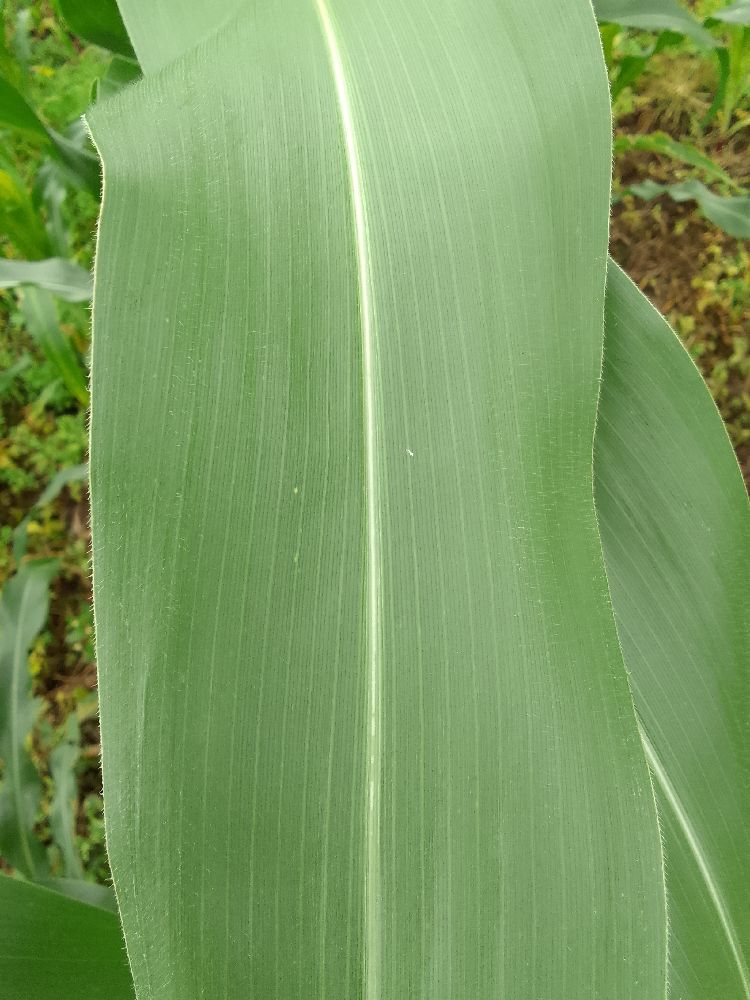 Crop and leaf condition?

maize, healthy
